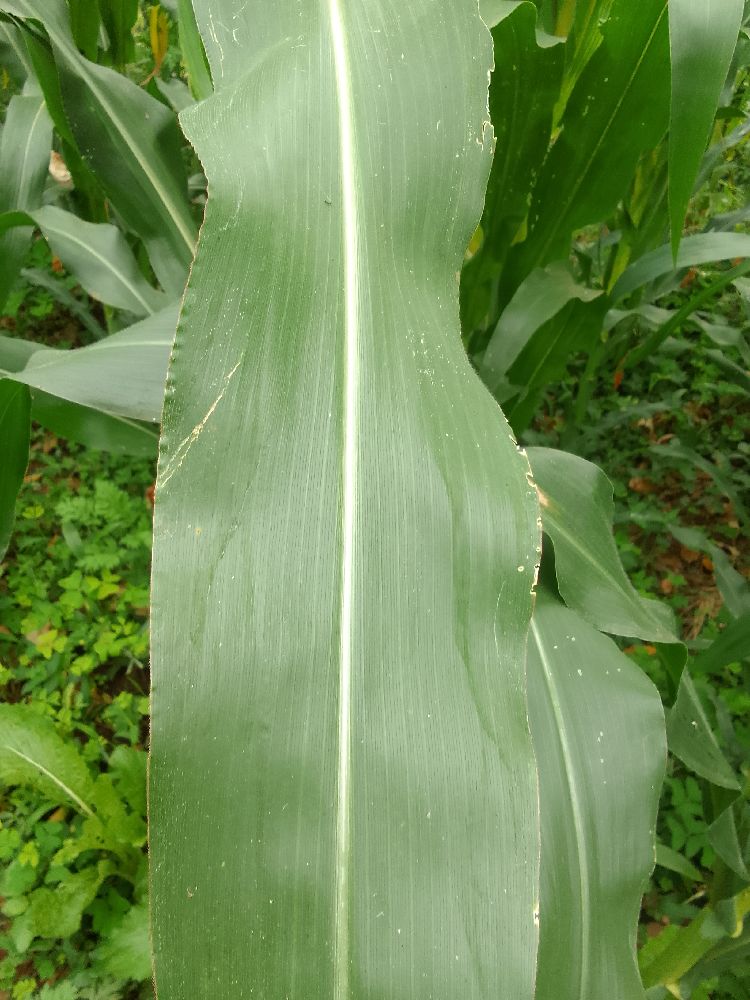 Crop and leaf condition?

maize, healthy
